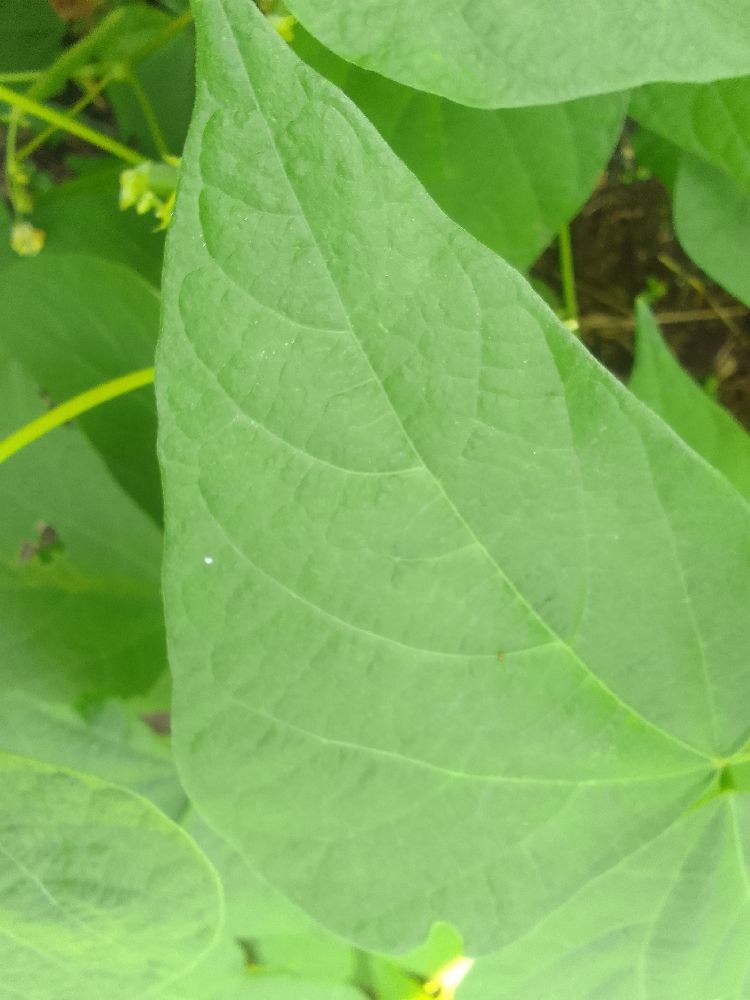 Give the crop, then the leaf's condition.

common bean, healthy
